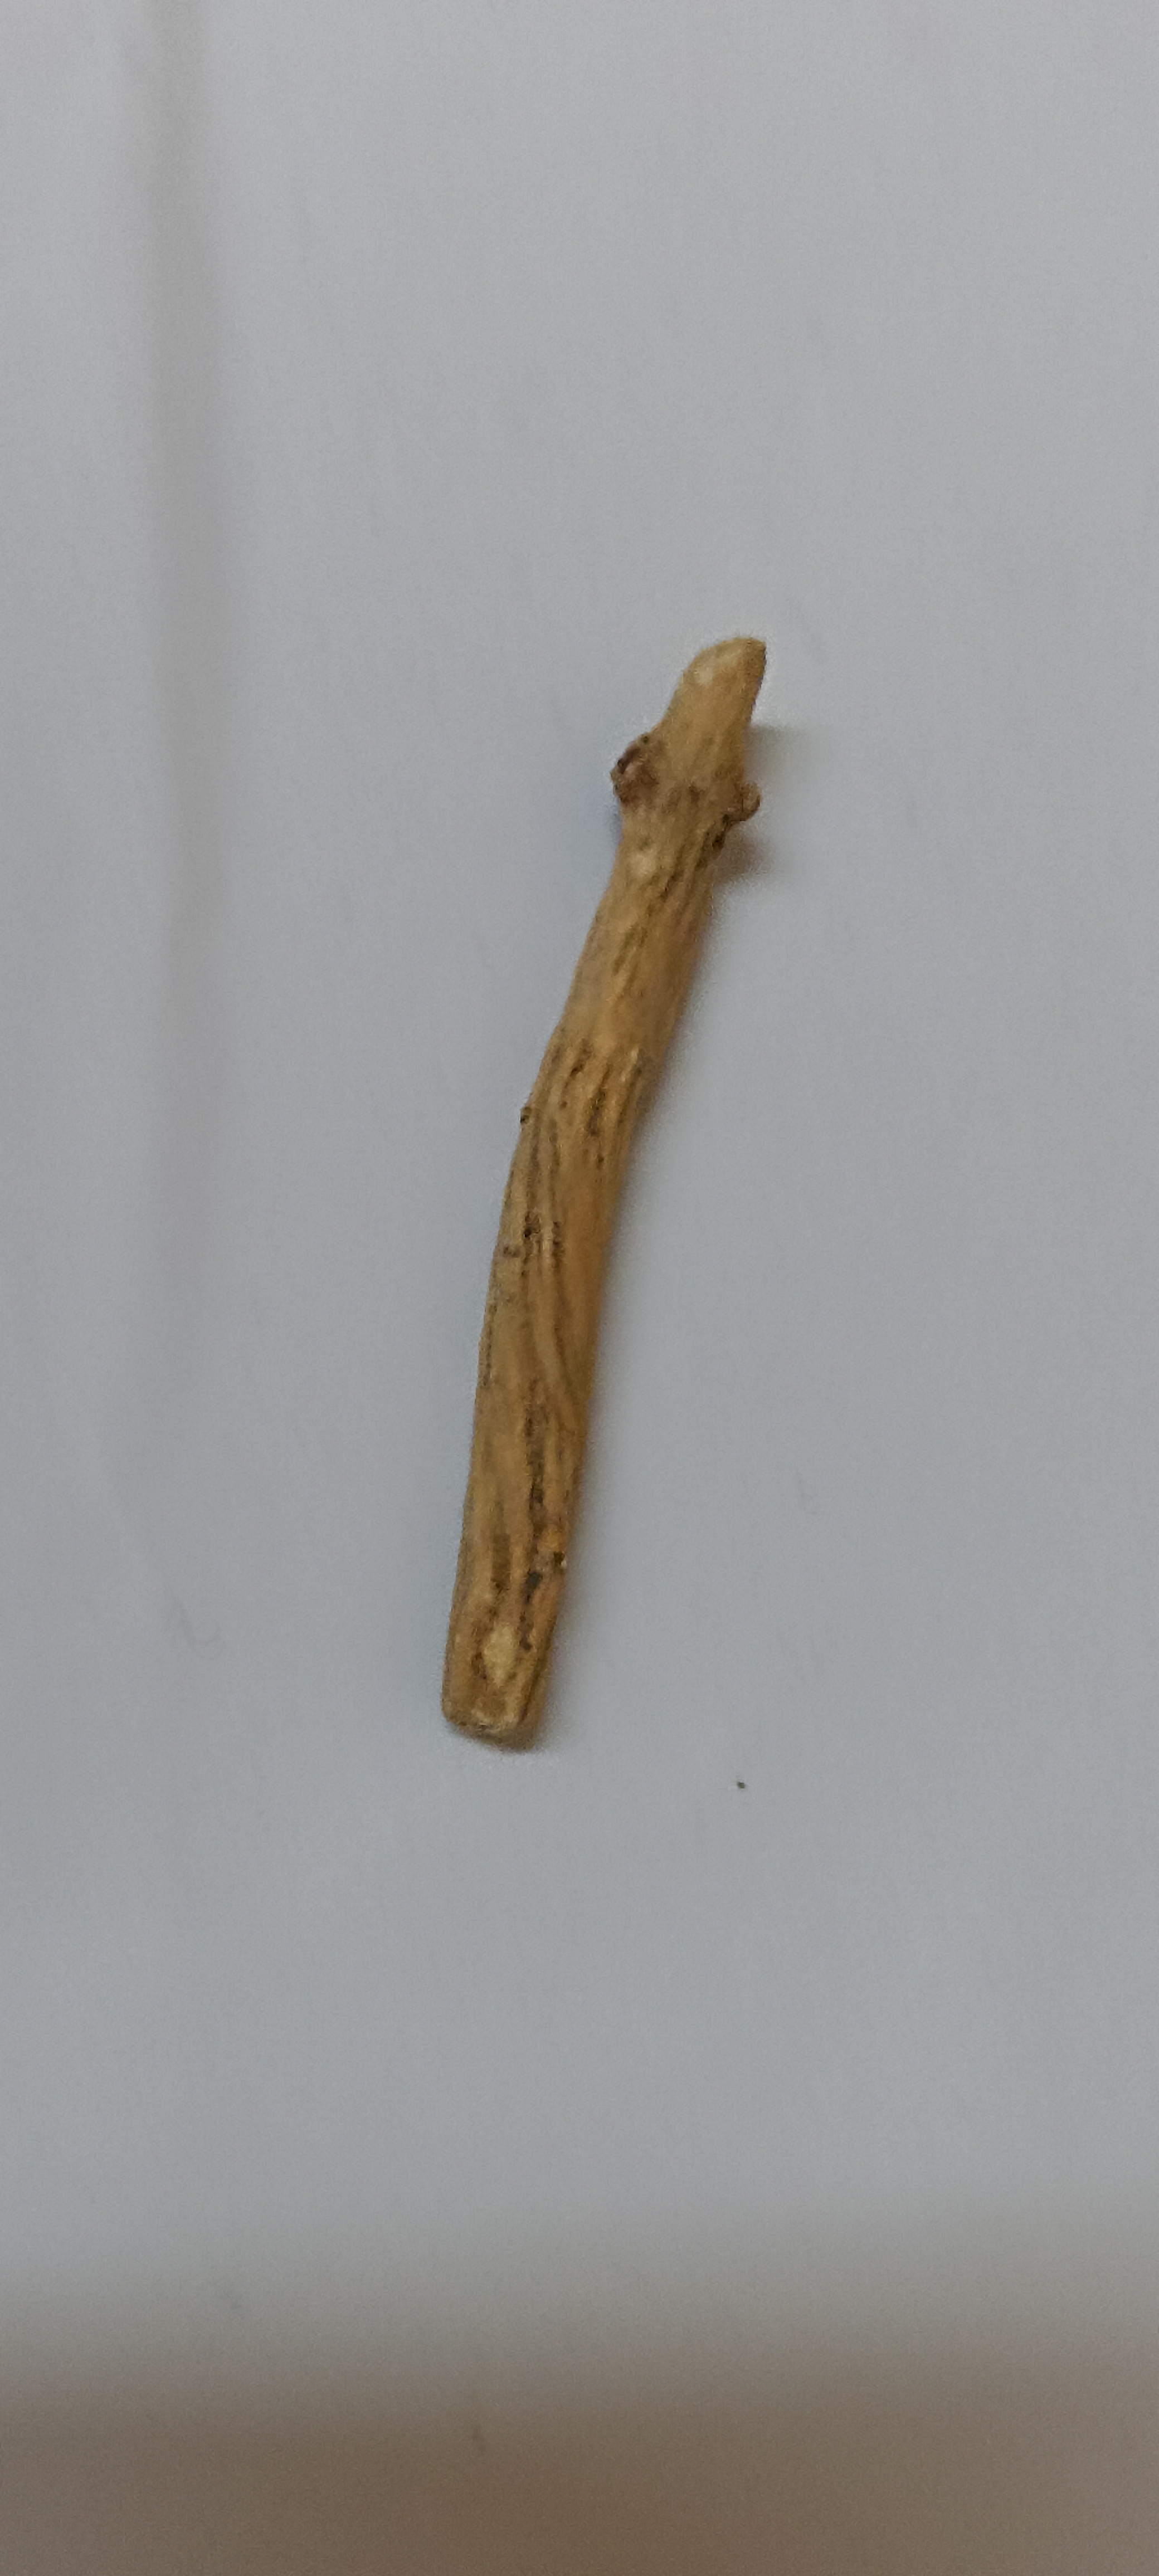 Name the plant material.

ashwagandha
